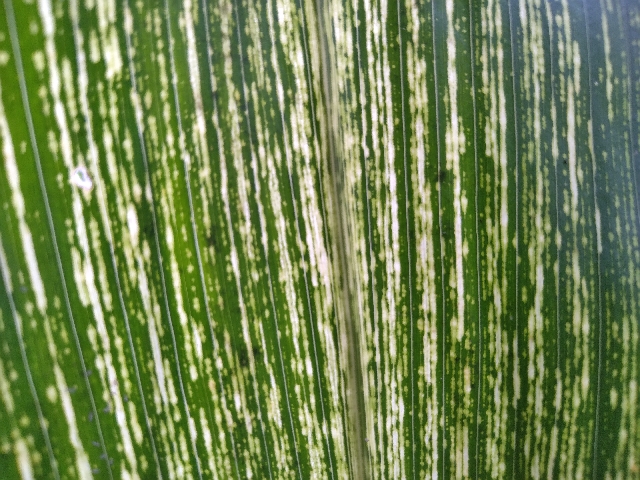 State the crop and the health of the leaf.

maize, maize streak virus
